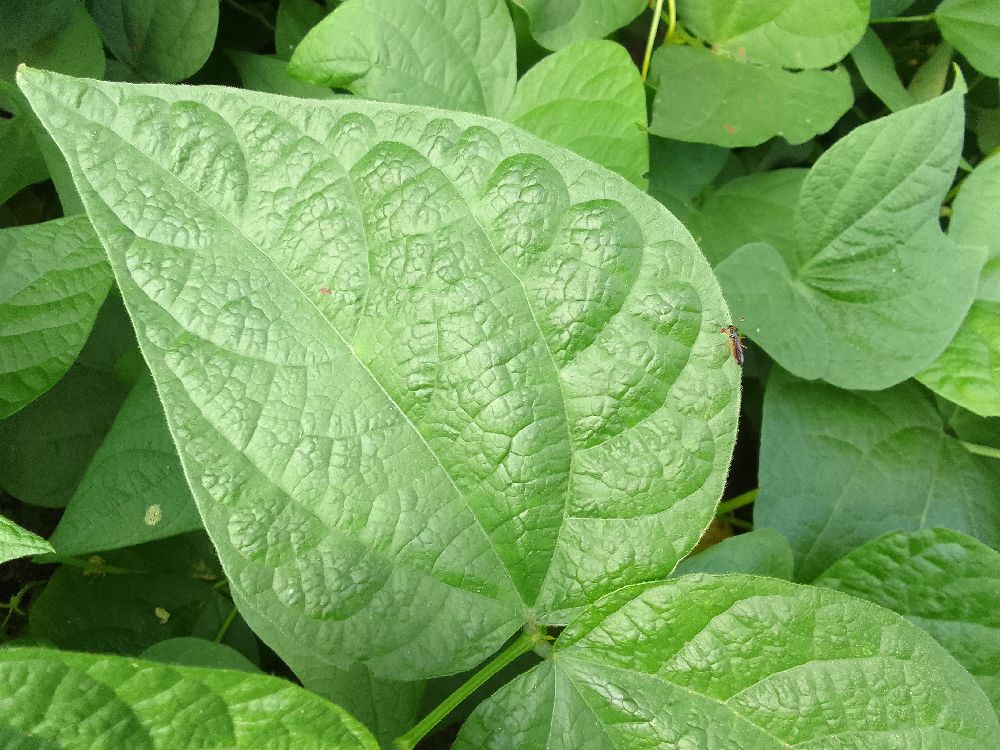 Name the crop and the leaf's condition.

common bean, healthy
